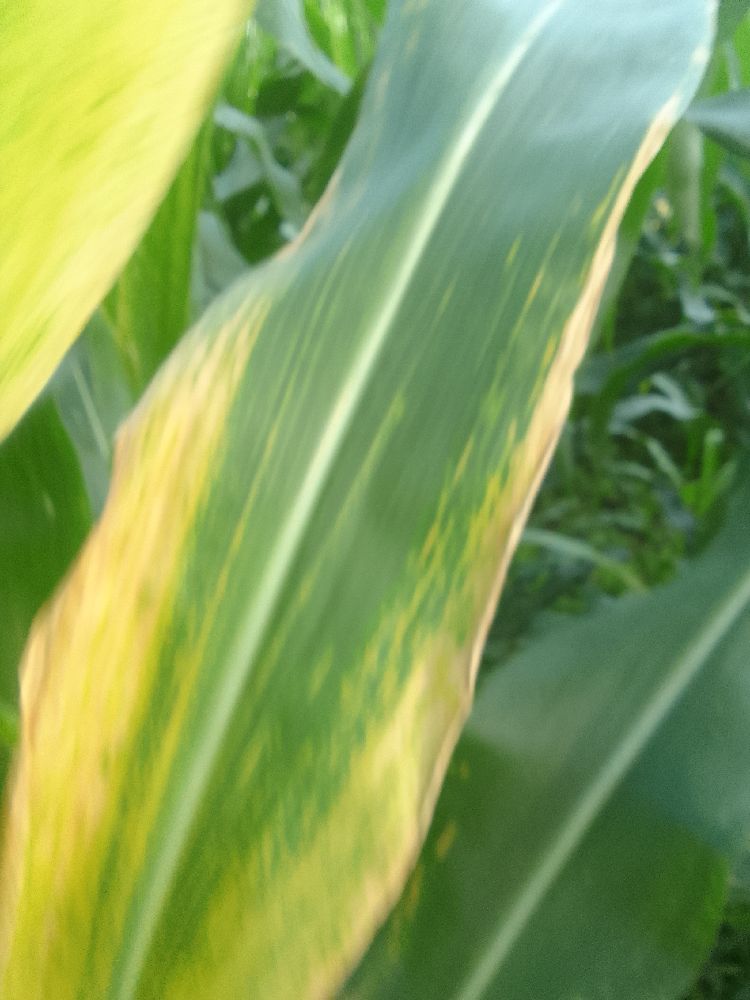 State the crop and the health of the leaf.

maize, maize lethal necrosis
